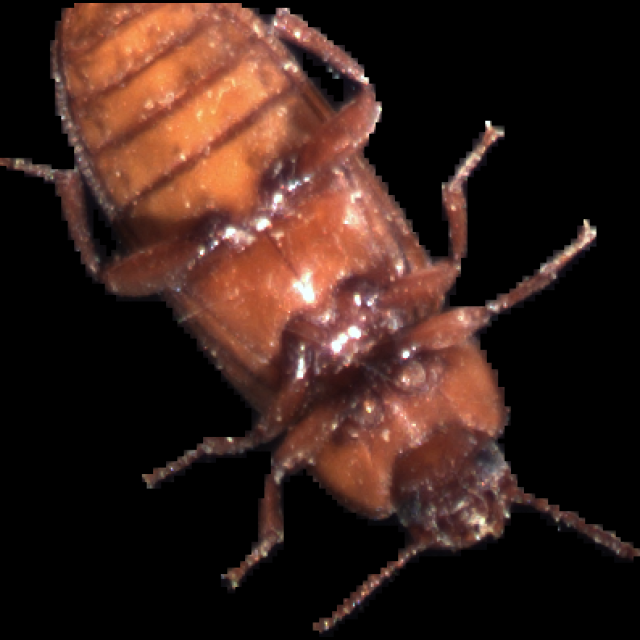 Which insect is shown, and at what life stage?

mealworm beetle
